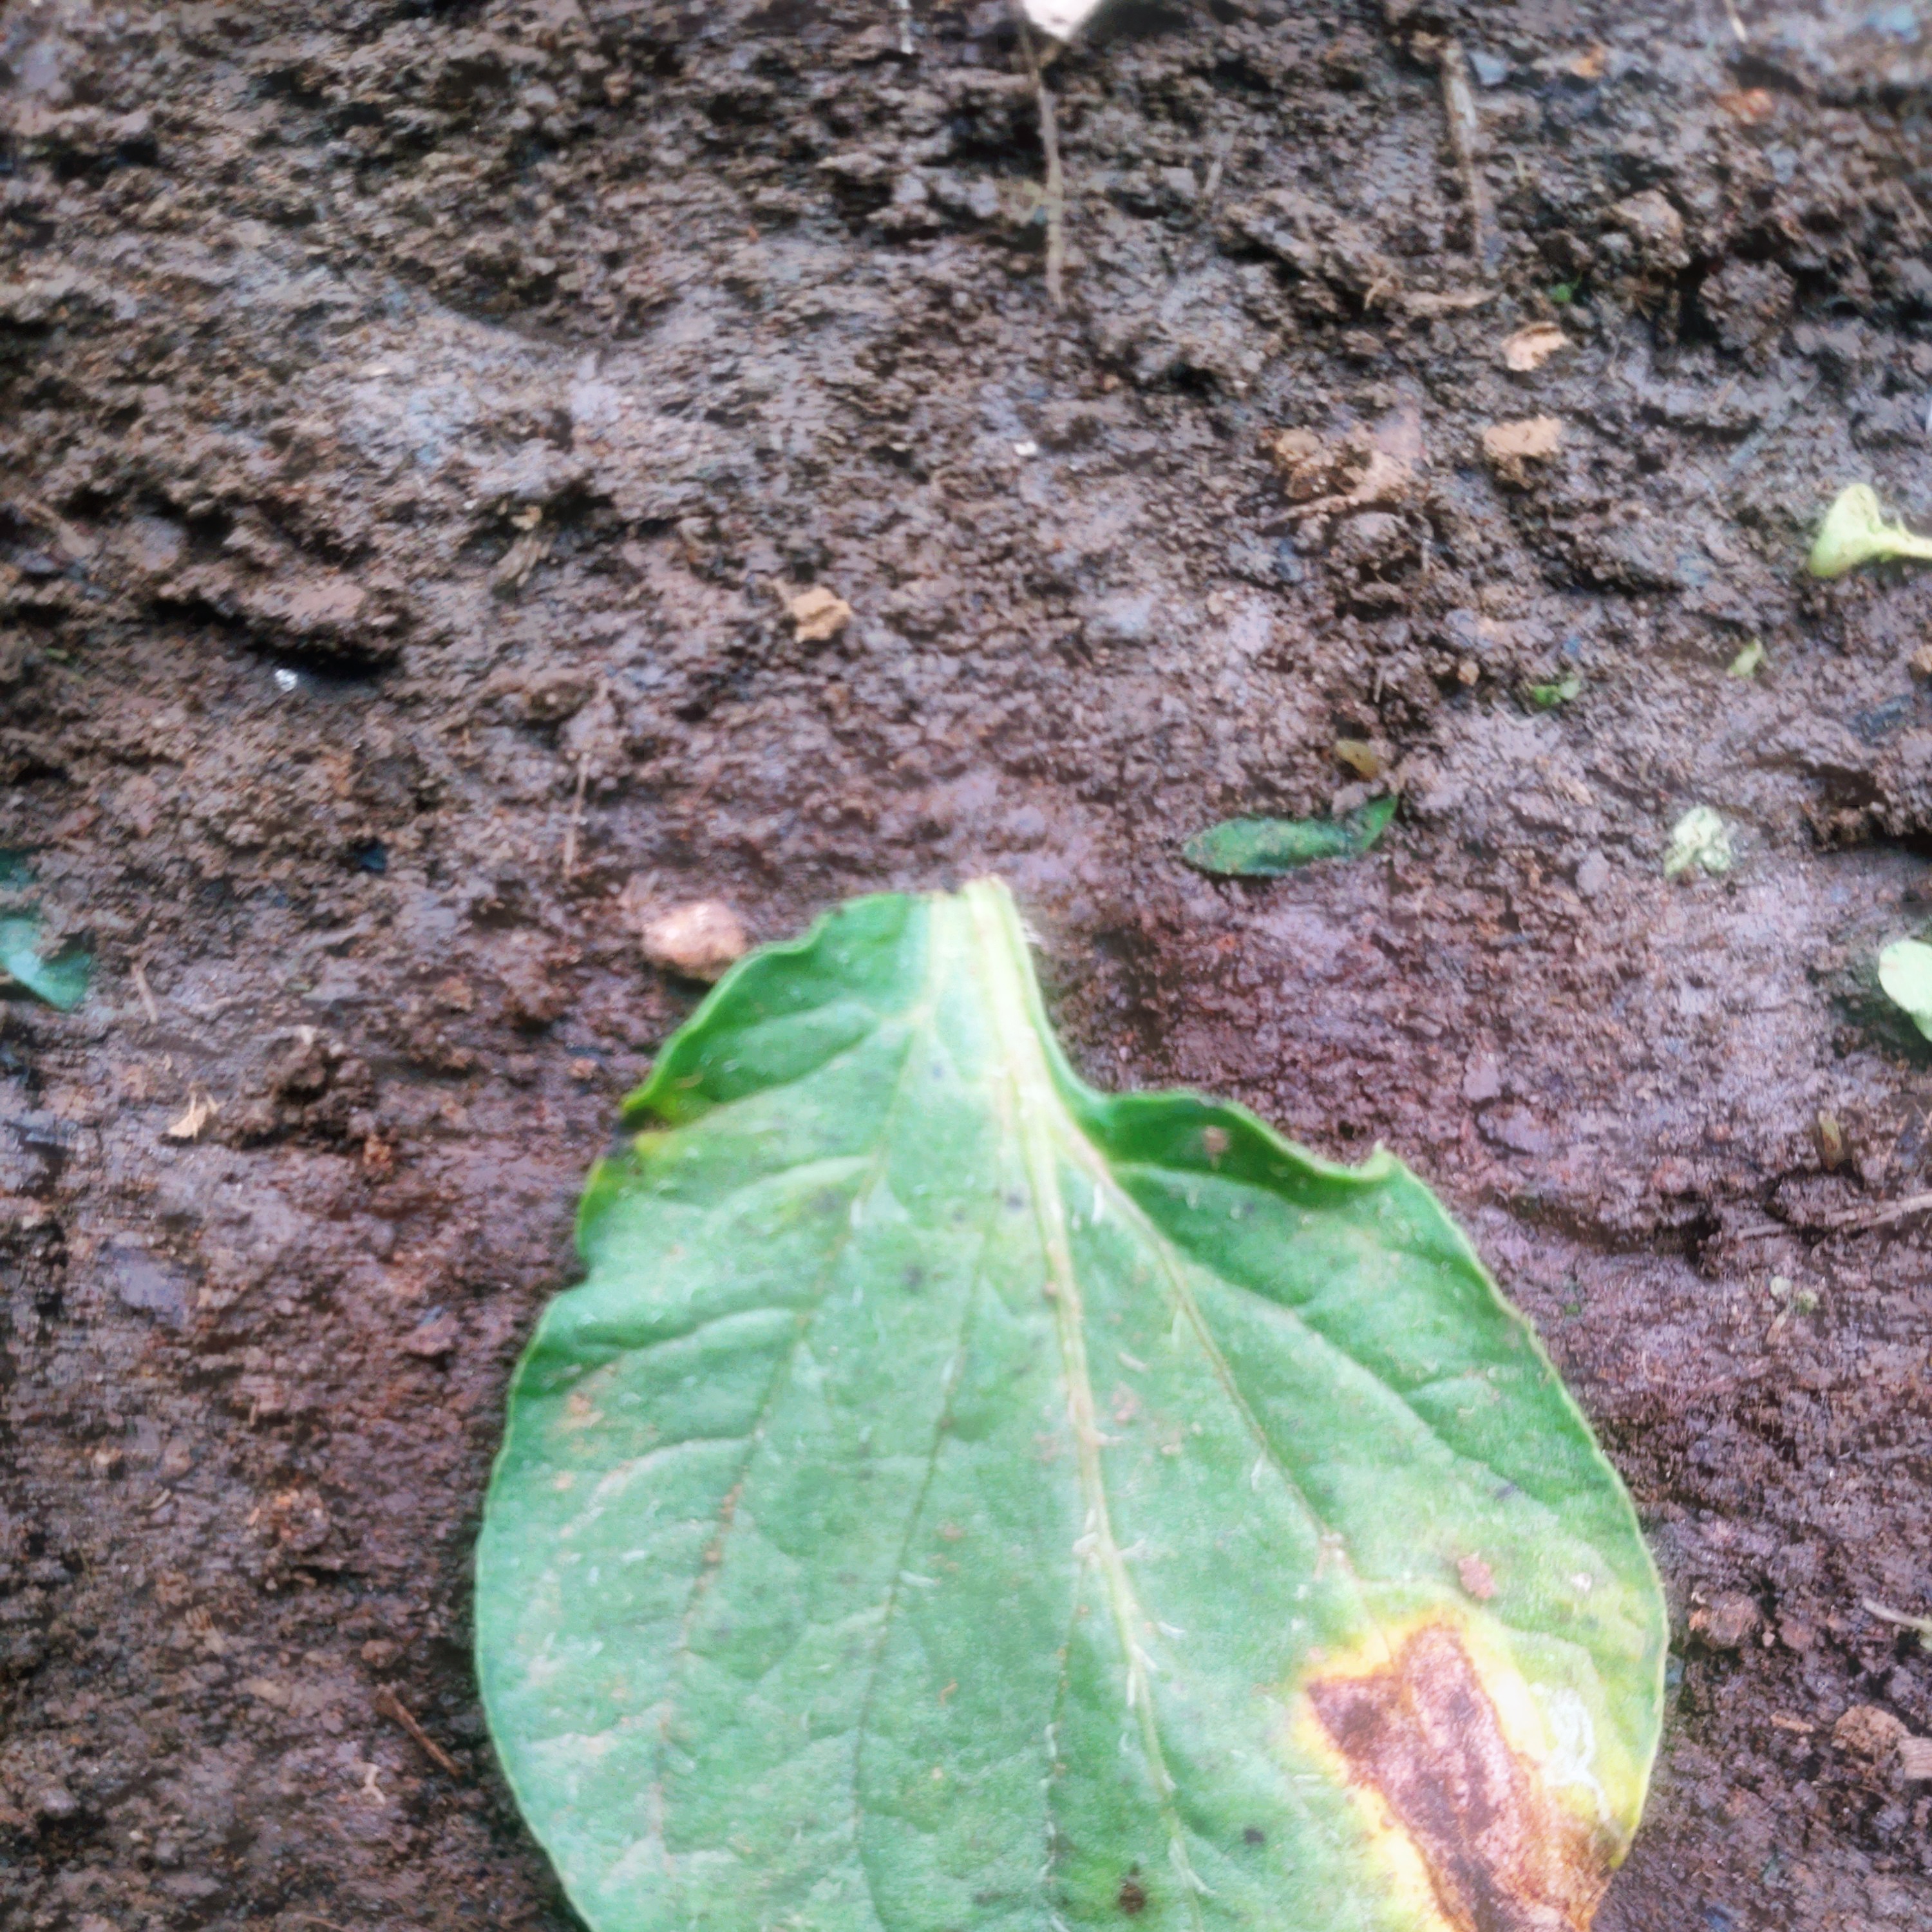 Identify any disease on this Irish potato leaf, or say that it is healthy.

late blight
